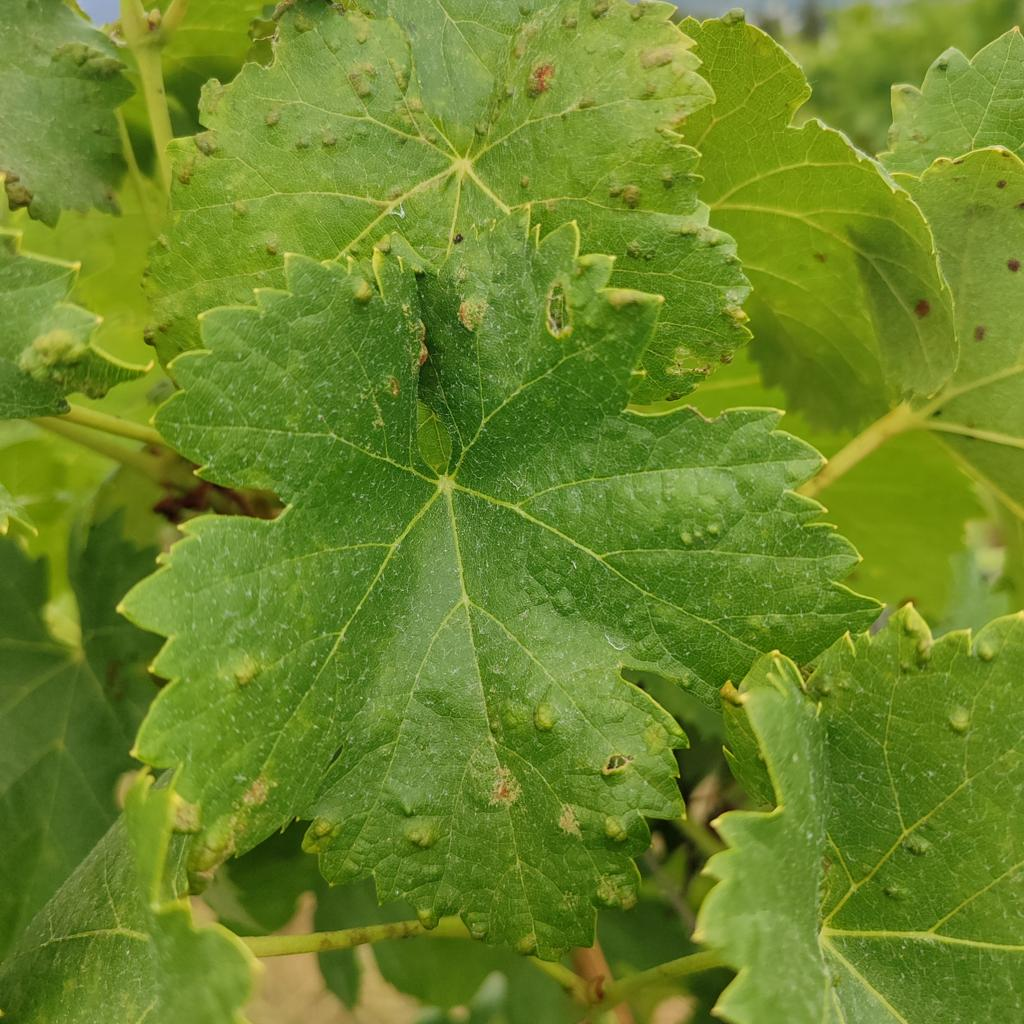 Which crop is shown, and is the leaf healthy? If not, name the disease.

grapevine, erineum mite
